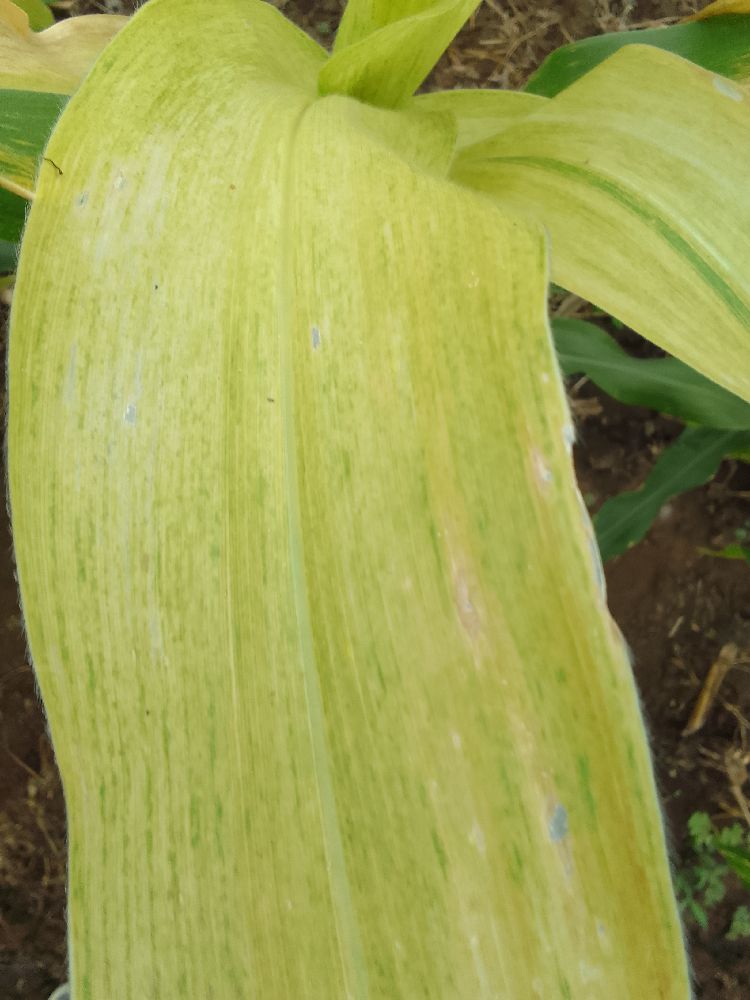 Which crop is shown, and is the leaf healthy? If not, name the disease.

maize, maize lethal necrosis
